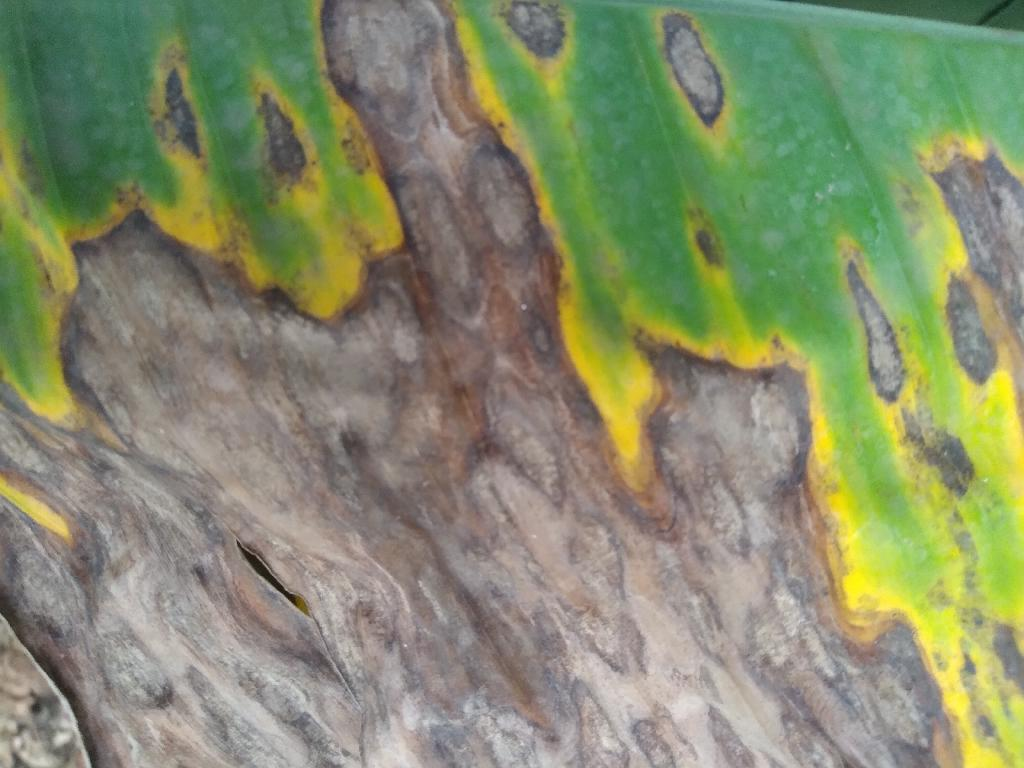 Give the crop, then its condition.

banana, black sigatoka
